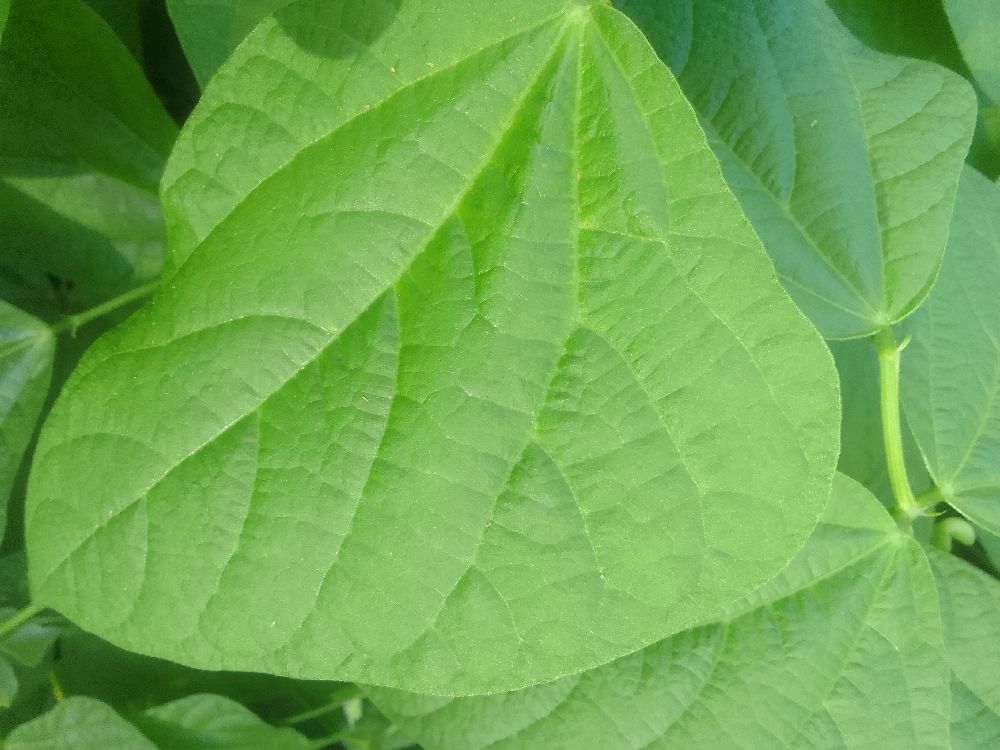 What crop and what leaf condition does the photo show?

common bean, healthy
